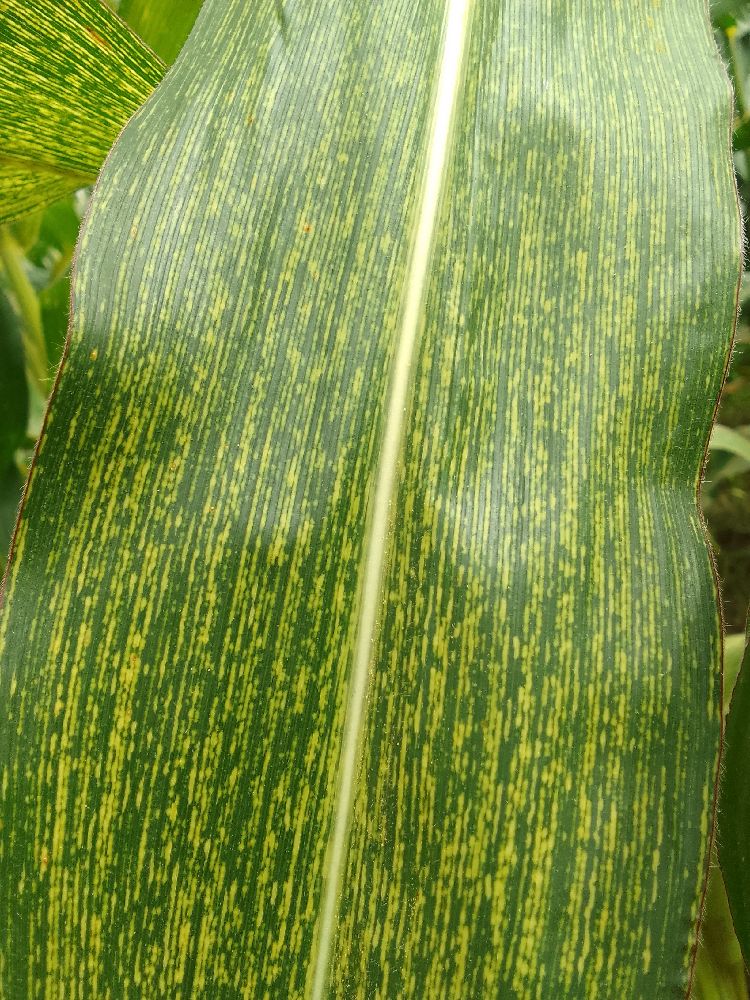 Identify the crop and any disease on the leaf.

maize, maize streak virus
